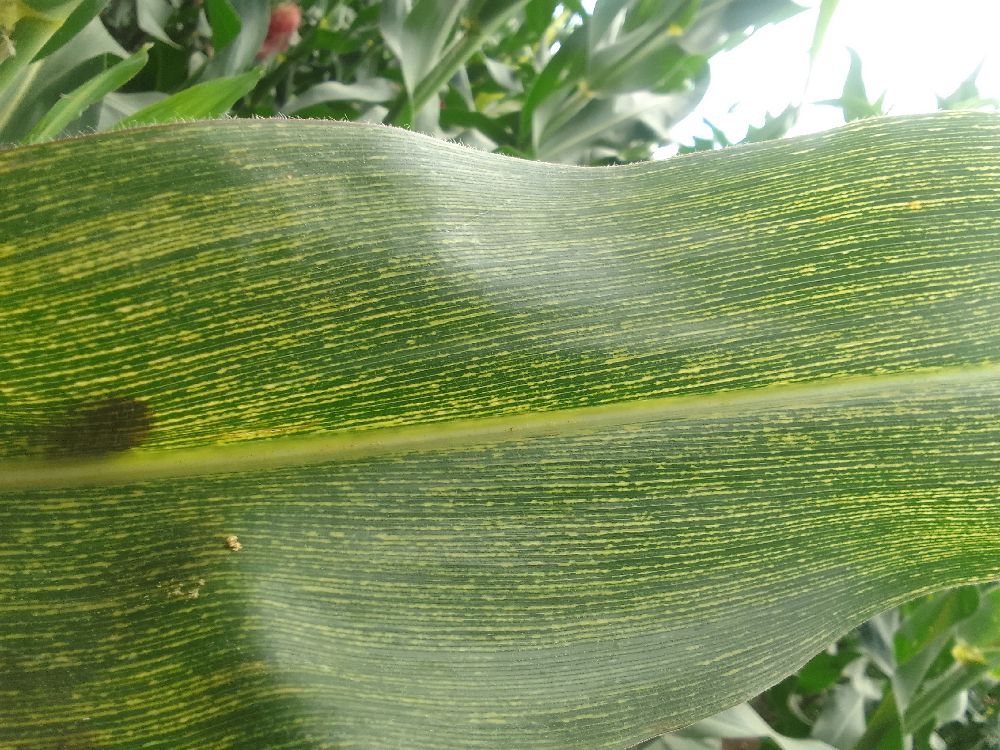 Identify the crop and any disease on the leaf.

maize, maize streak virus
